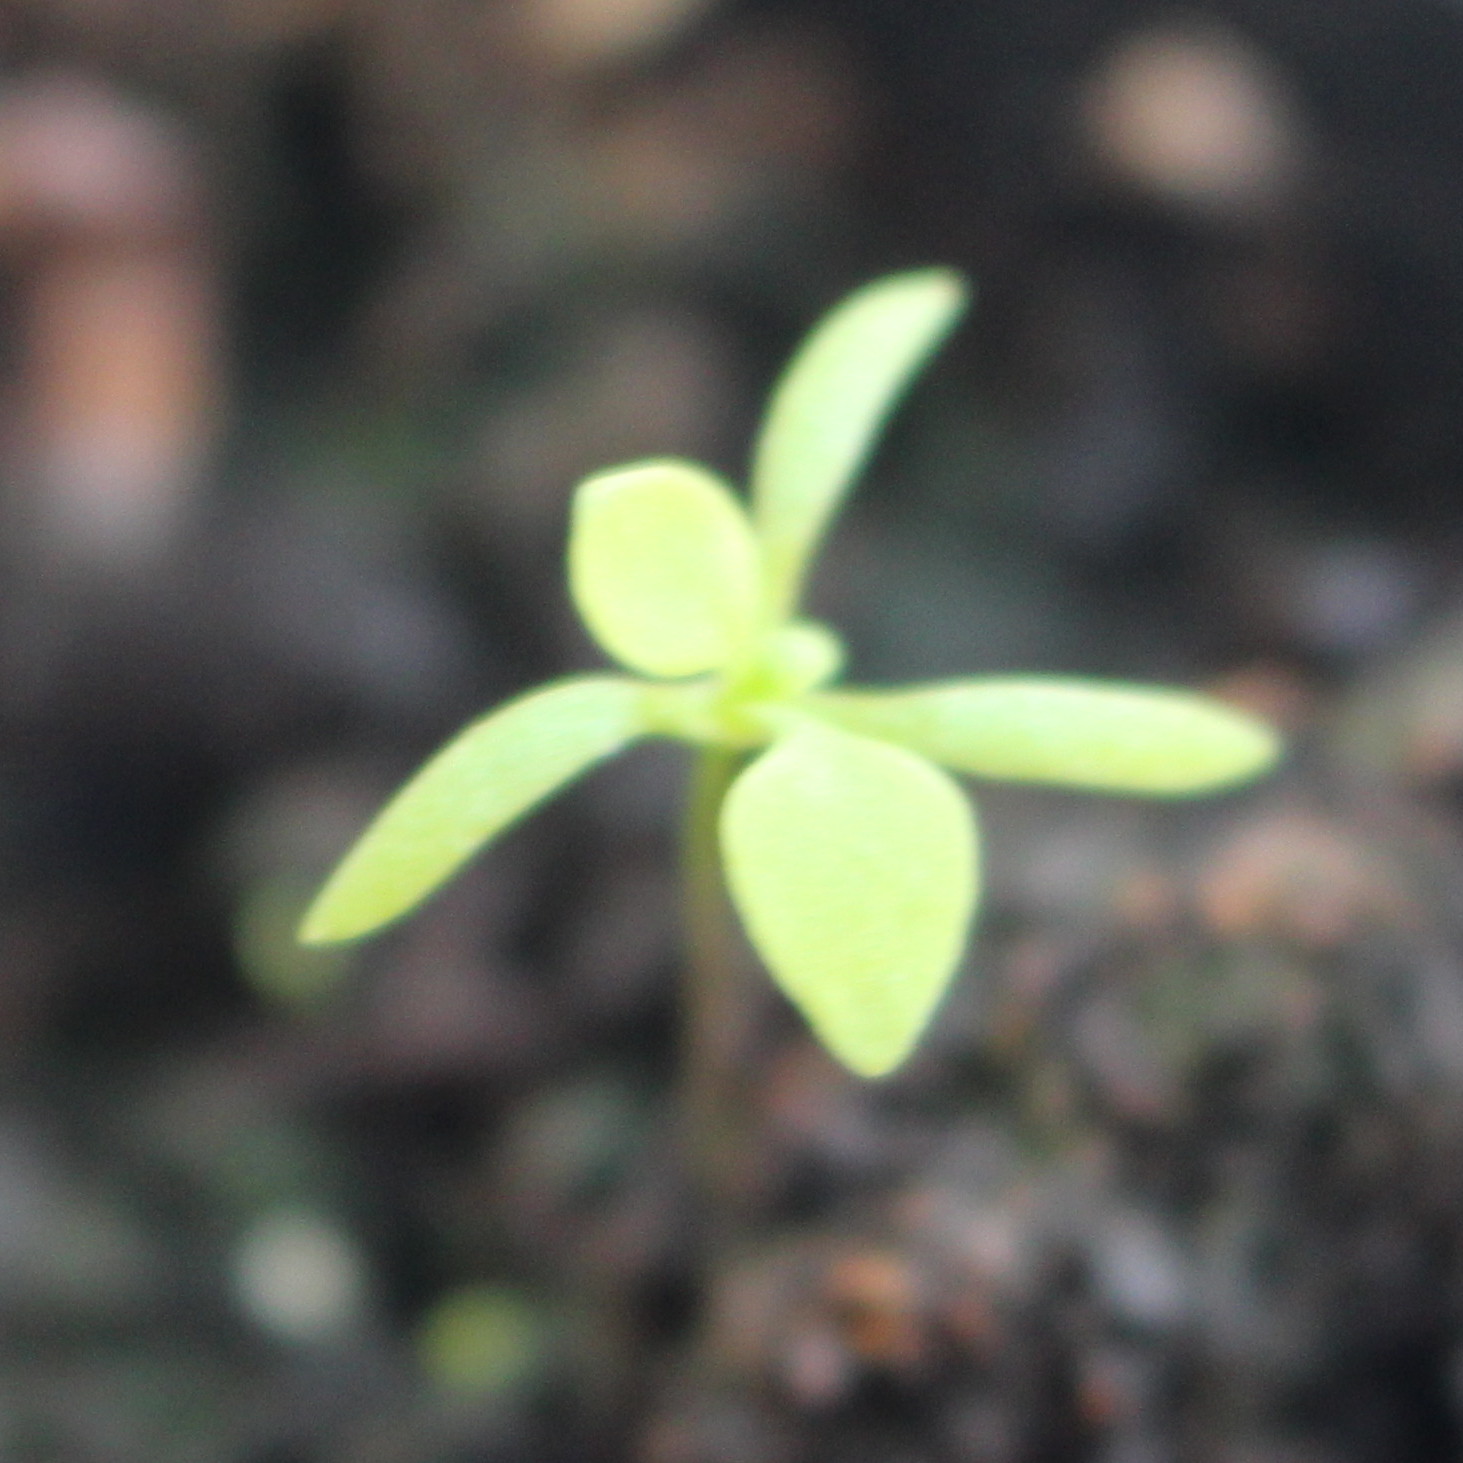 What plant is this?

Papaver rhoeas
